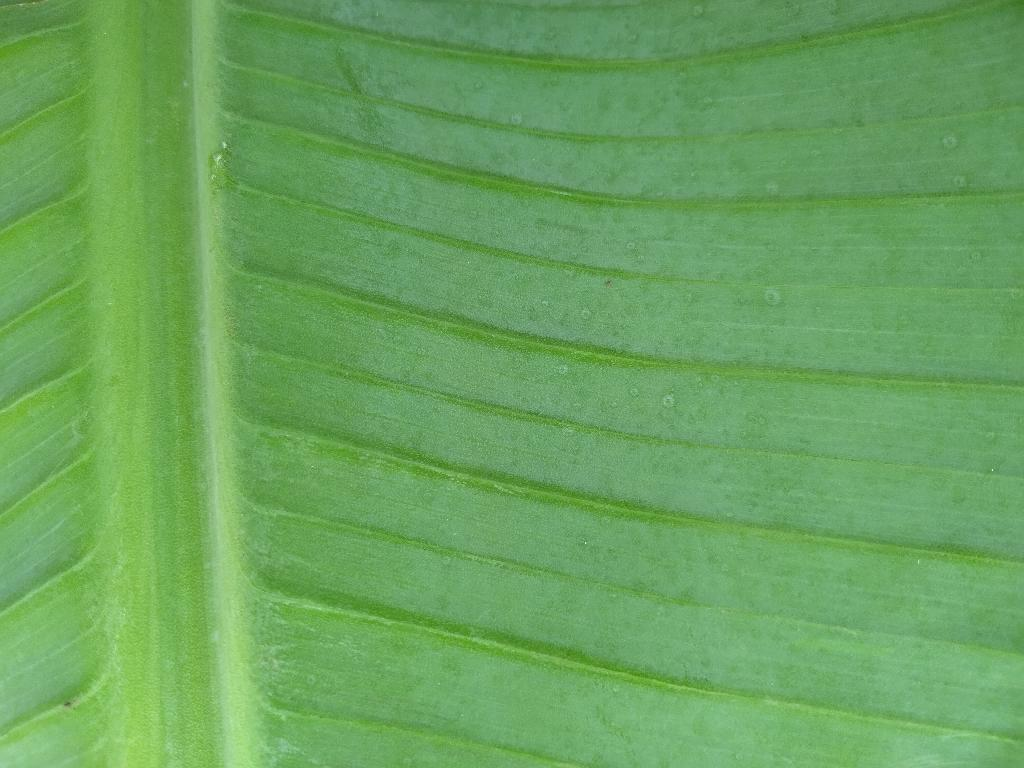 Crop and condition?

banana, healthy
